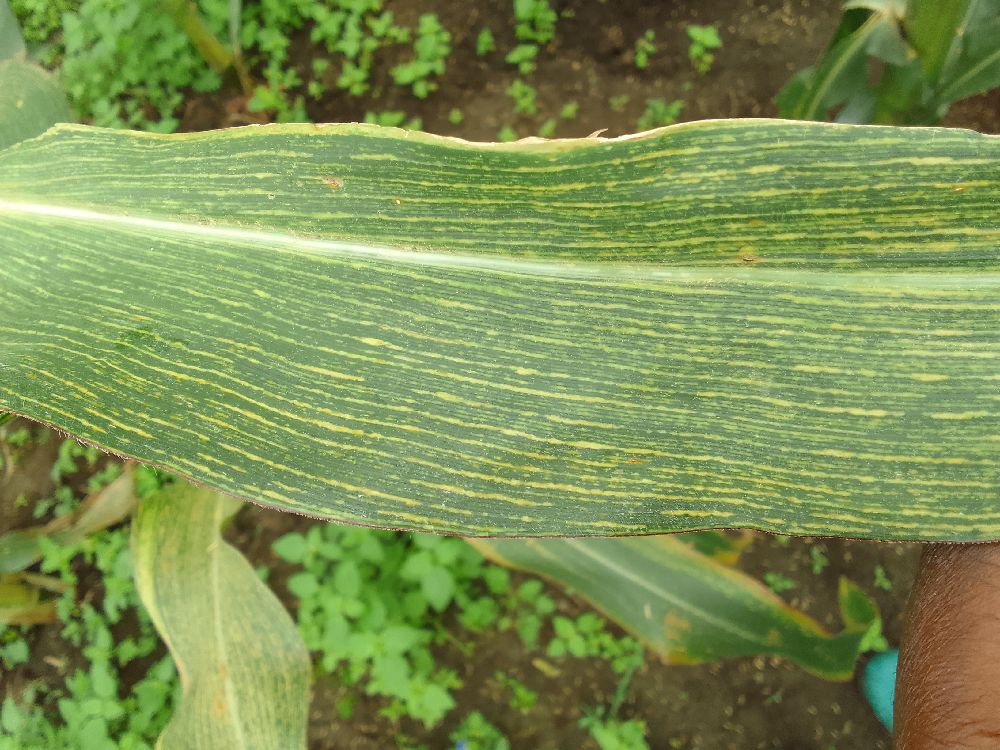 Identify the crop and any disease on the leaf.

maize, maize streak virus
